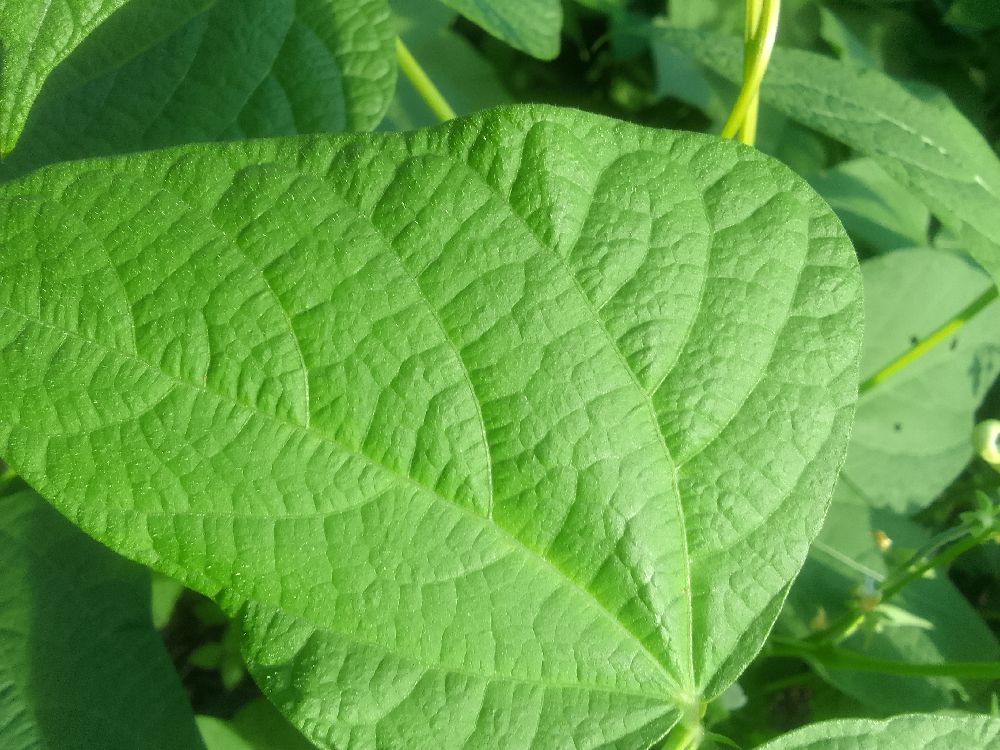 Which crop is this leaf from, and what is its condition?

common bean, healthy
